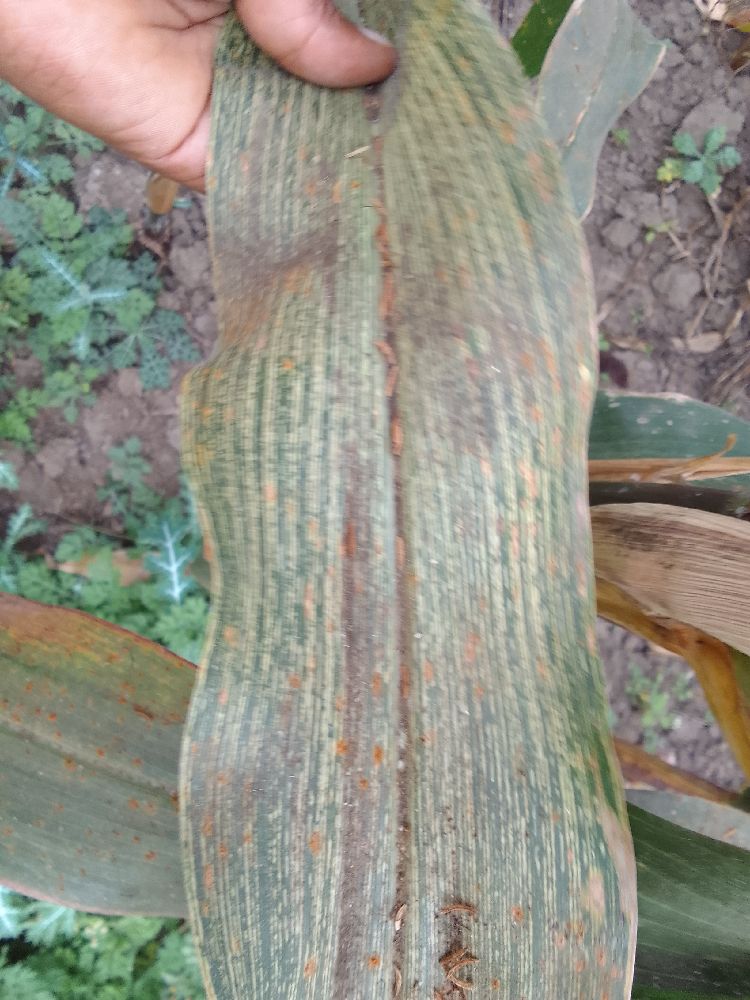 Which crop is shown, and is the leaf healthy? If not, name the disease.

maize, maize streak virus
